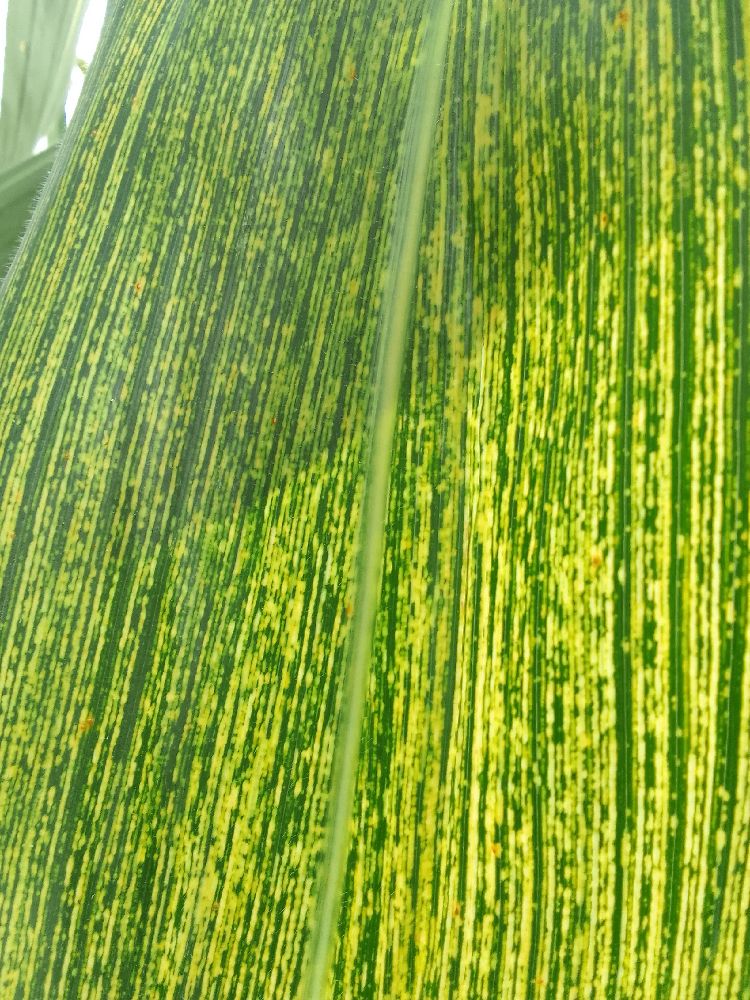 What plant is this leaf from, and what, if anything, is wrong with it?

maize, maize streak virus
